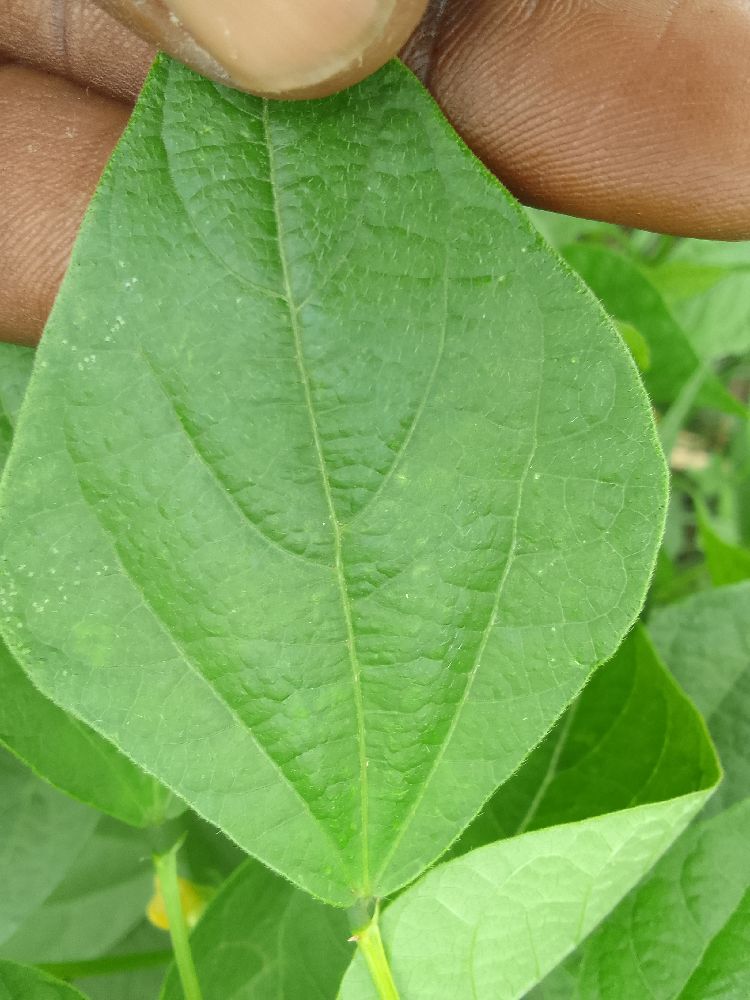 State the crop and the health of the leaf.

common bean, healthy
